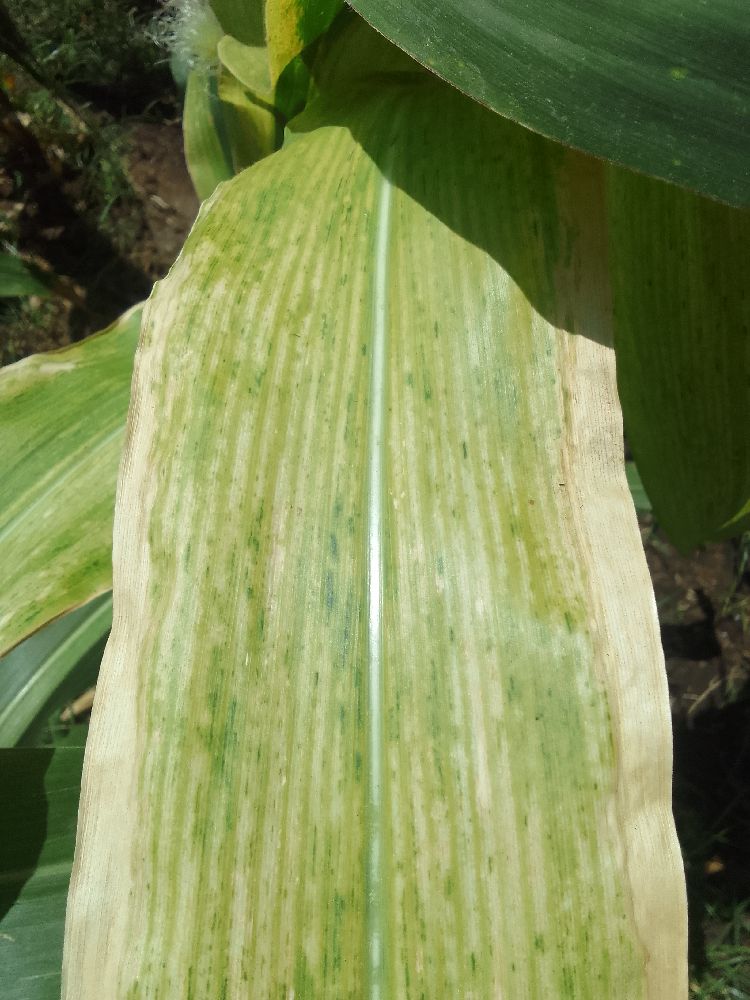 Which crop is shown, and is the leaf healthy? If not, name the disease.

maize, maize lethal necrosis
